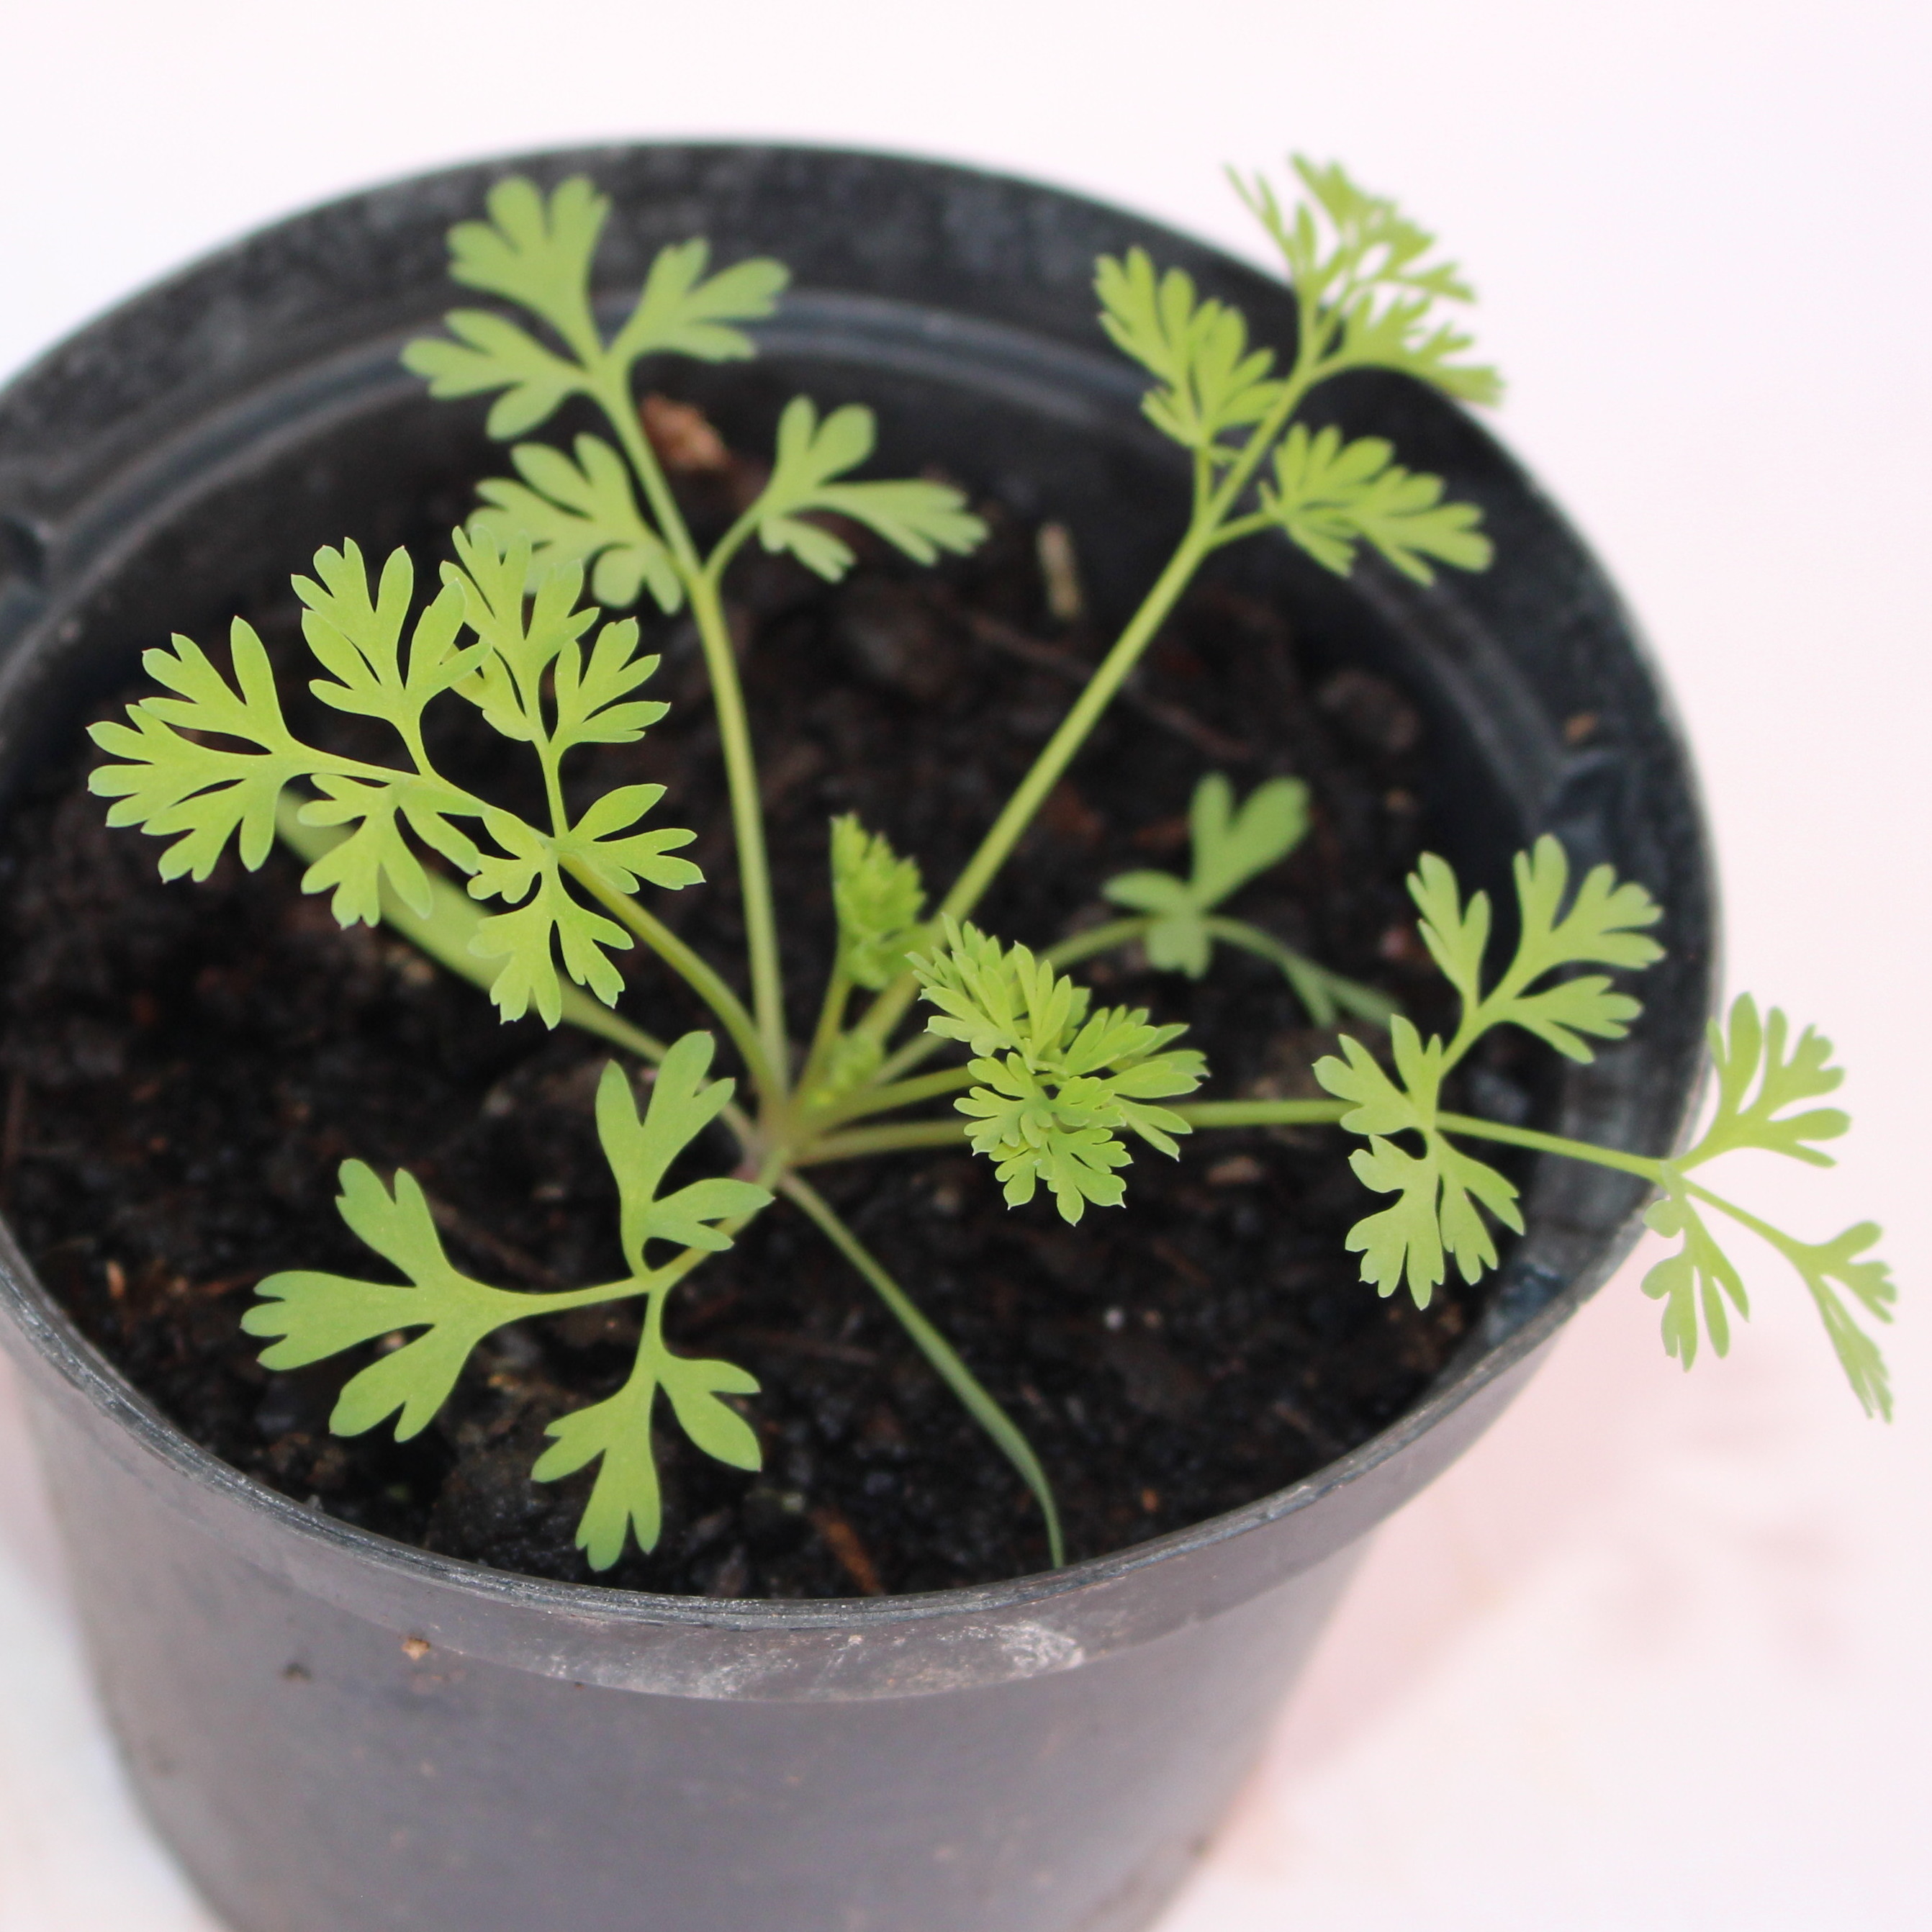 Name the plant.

Fumaria officinalis
